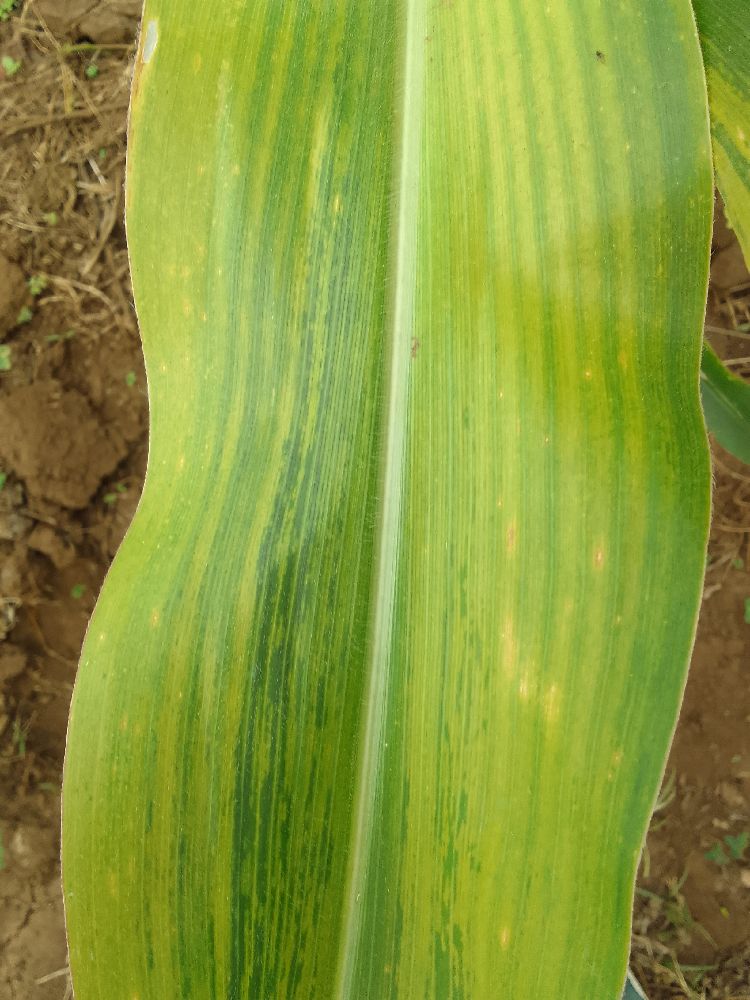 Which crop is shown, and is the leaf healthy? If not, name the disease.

maize, maize lethal necrosis
